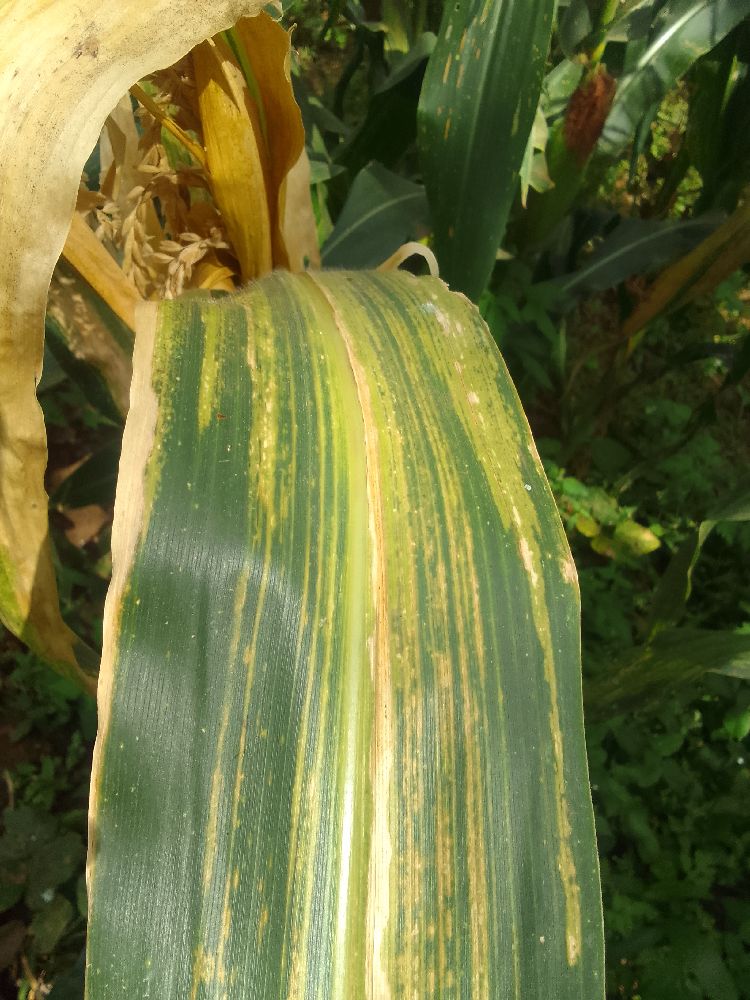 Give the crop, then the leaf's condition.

maize, maize lethal necrosis
